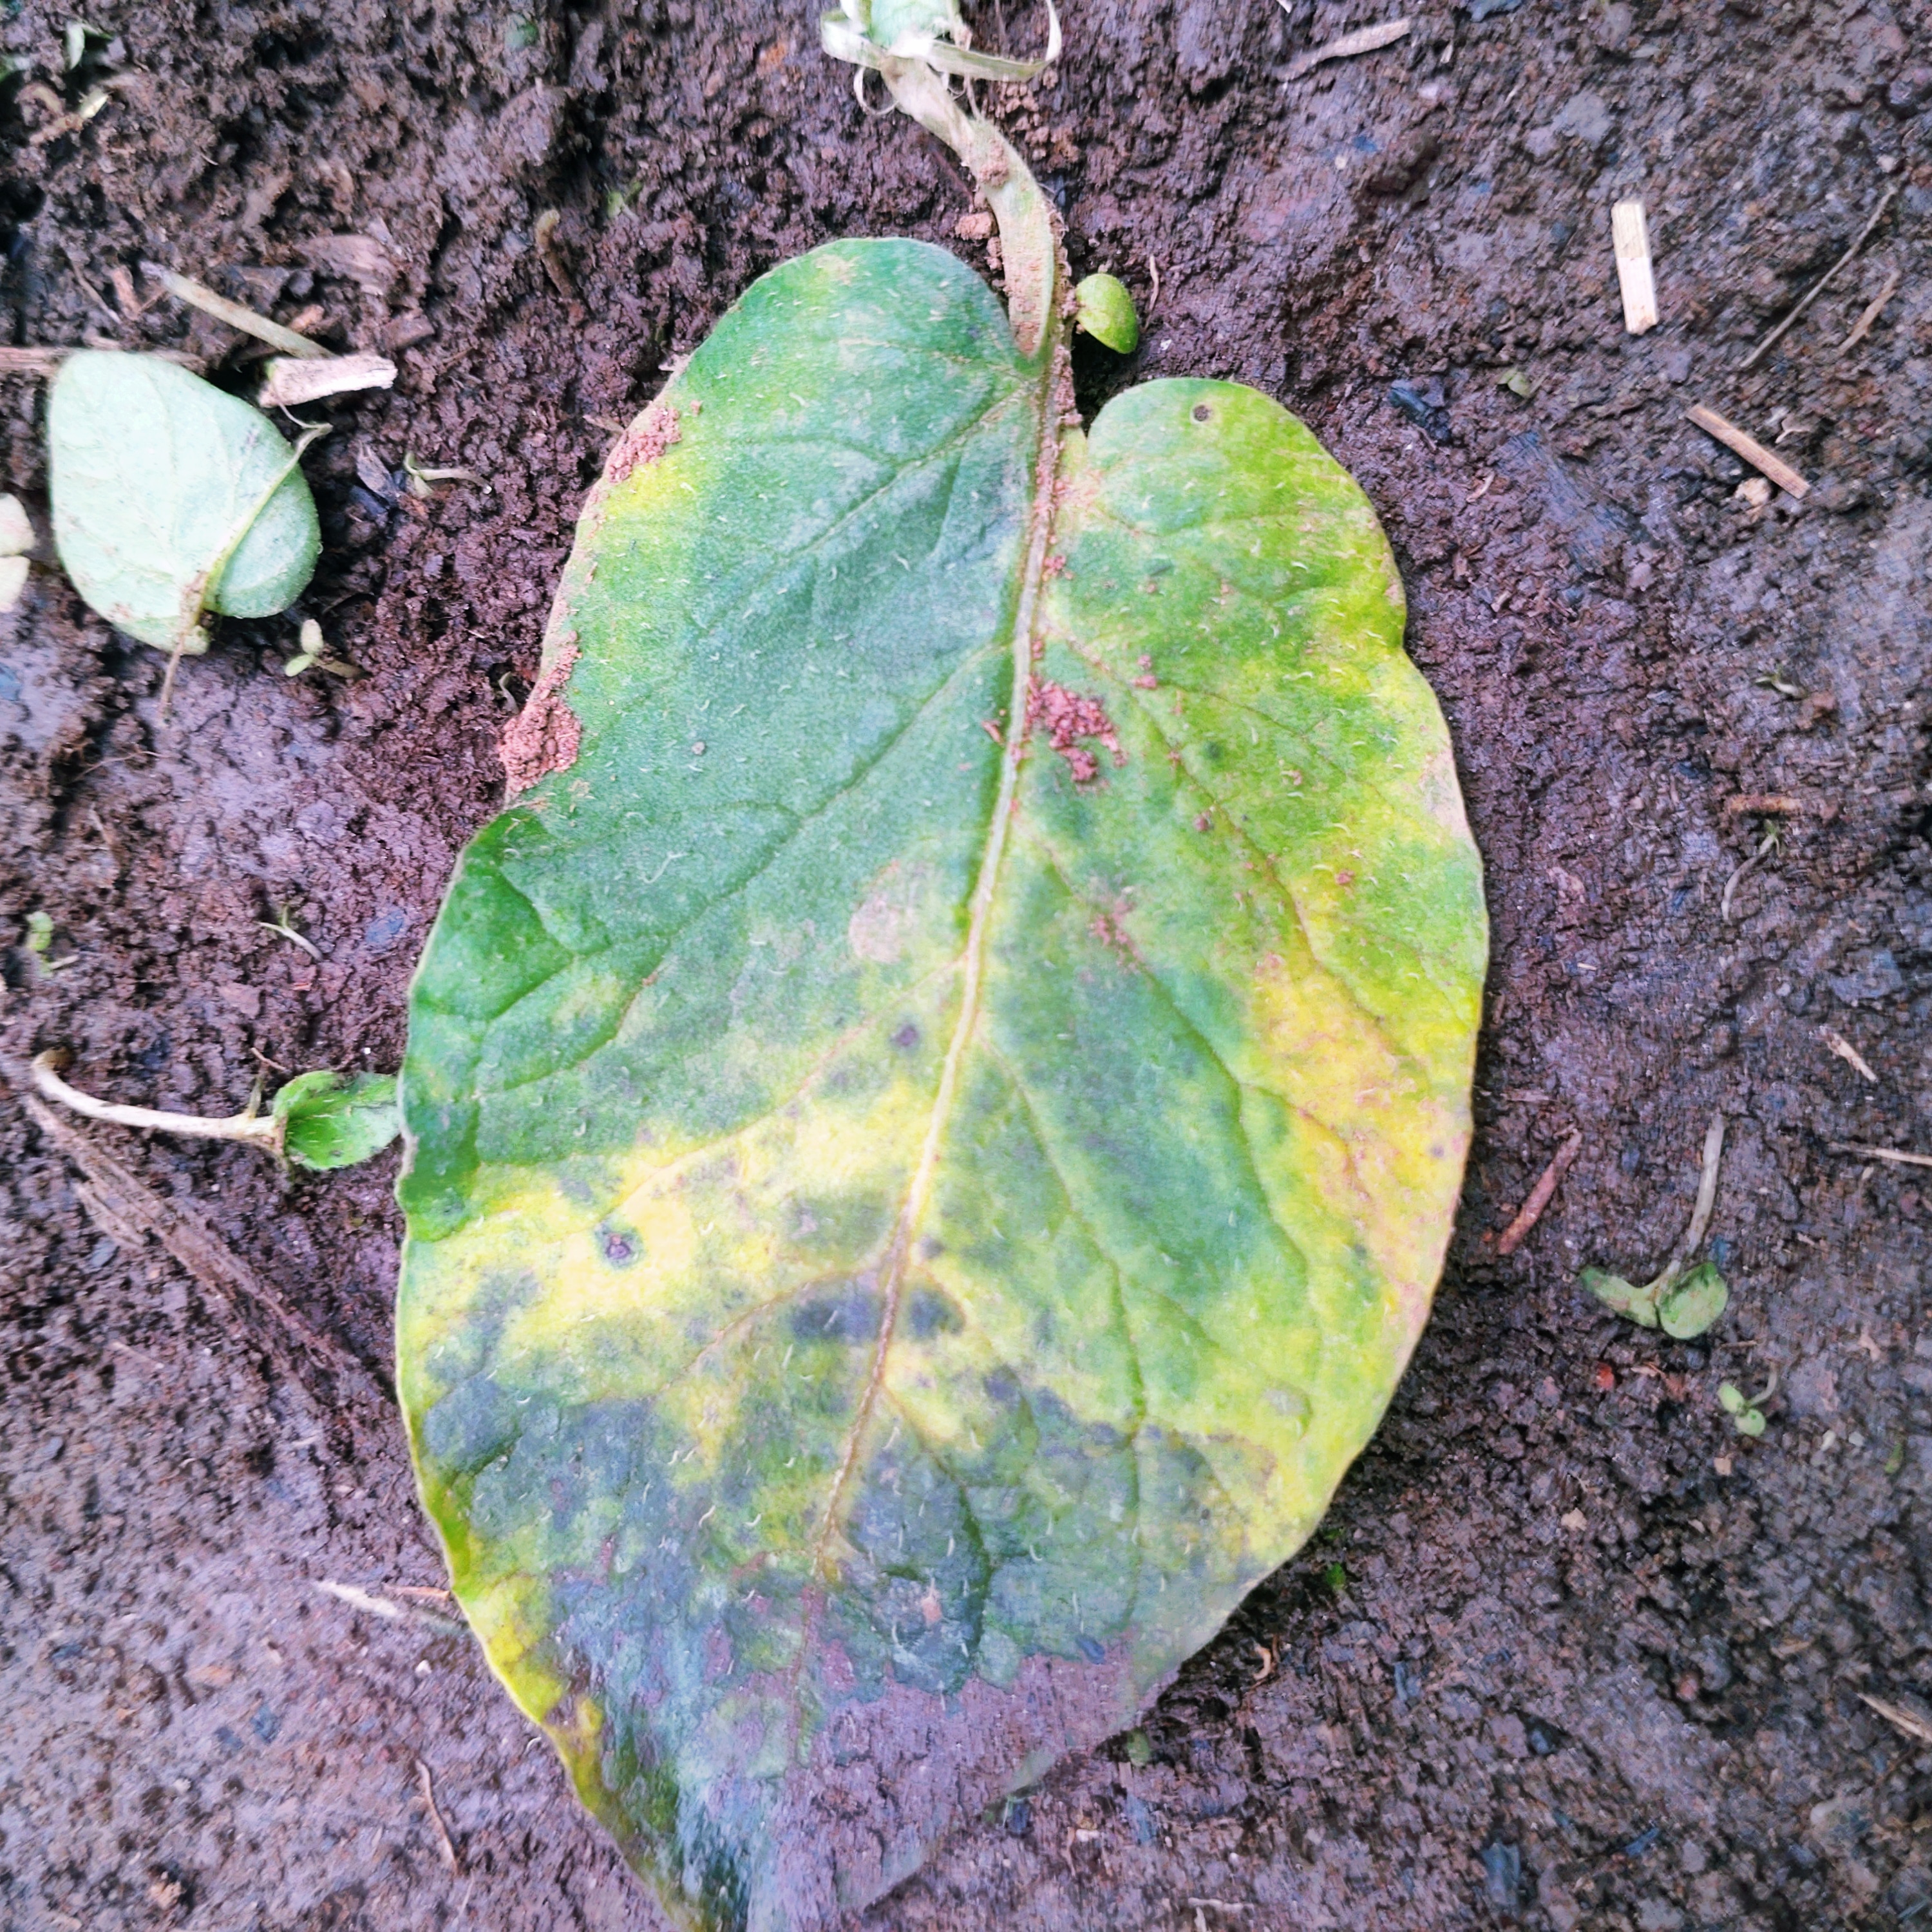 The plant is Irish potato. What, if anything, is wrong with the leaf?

late blight
